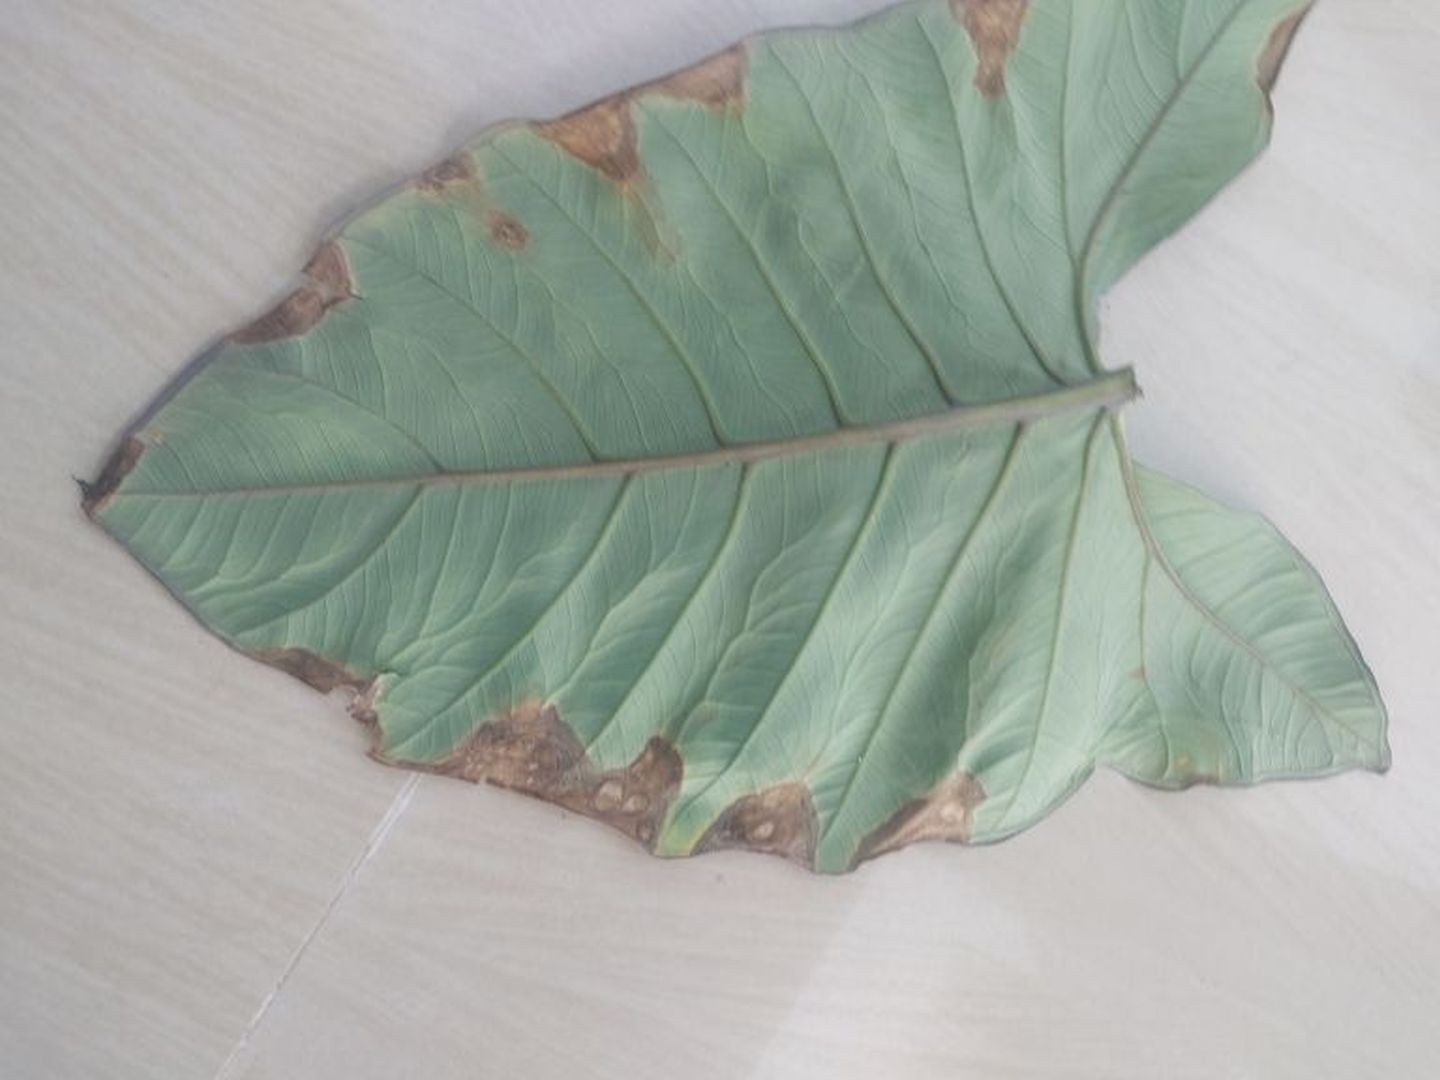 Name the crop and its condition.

taro, leaf blight
